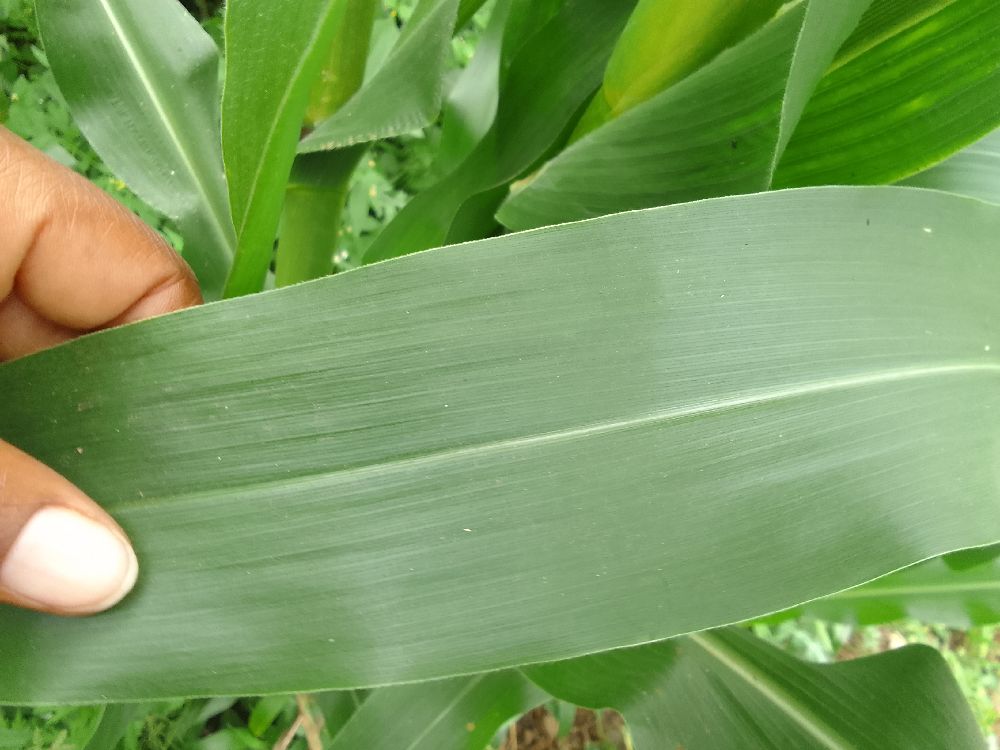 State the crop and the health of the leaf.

maize, healthy
